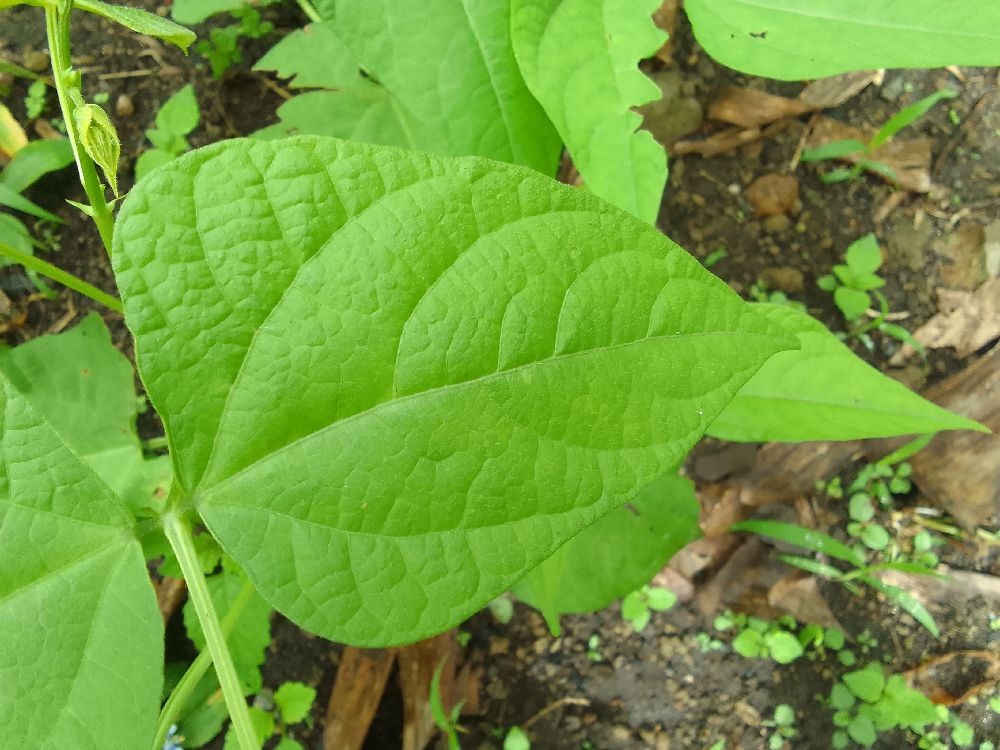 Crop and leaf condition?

common bean, healthy
